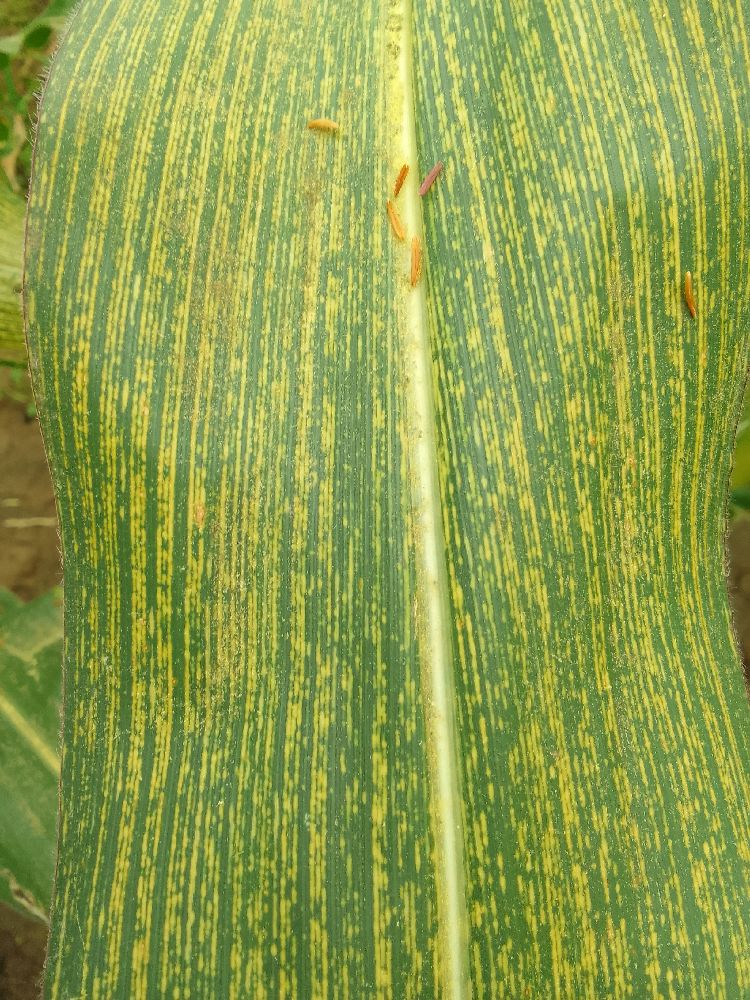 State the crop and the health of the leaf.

maize, maize streak virus
